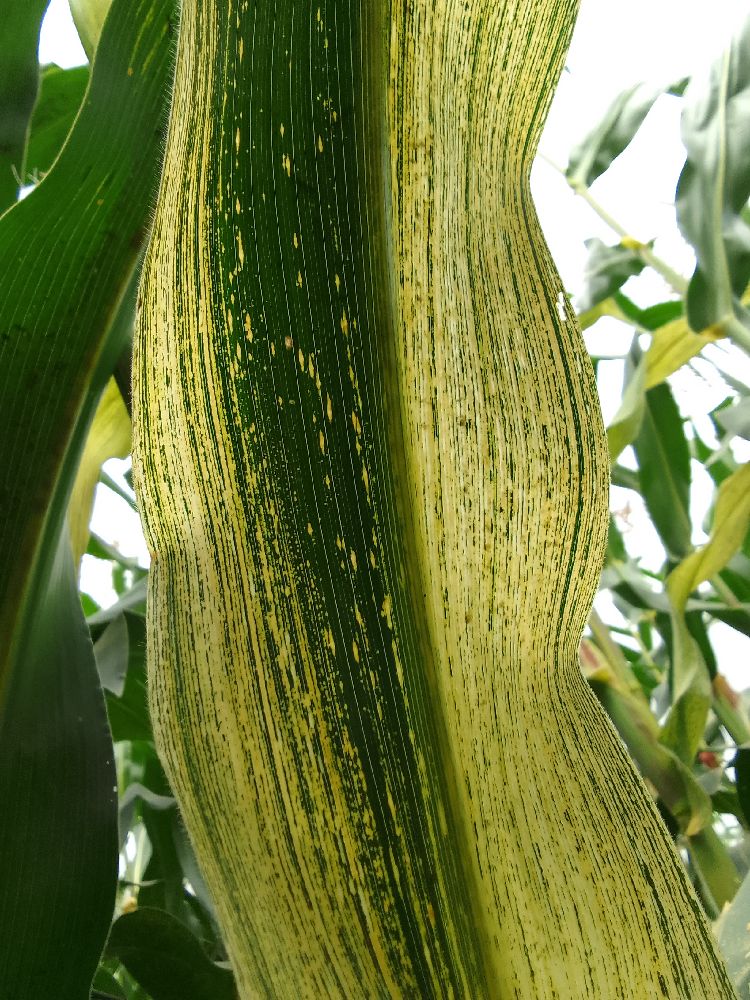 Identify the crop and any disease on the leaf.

maize, maize streak virus
